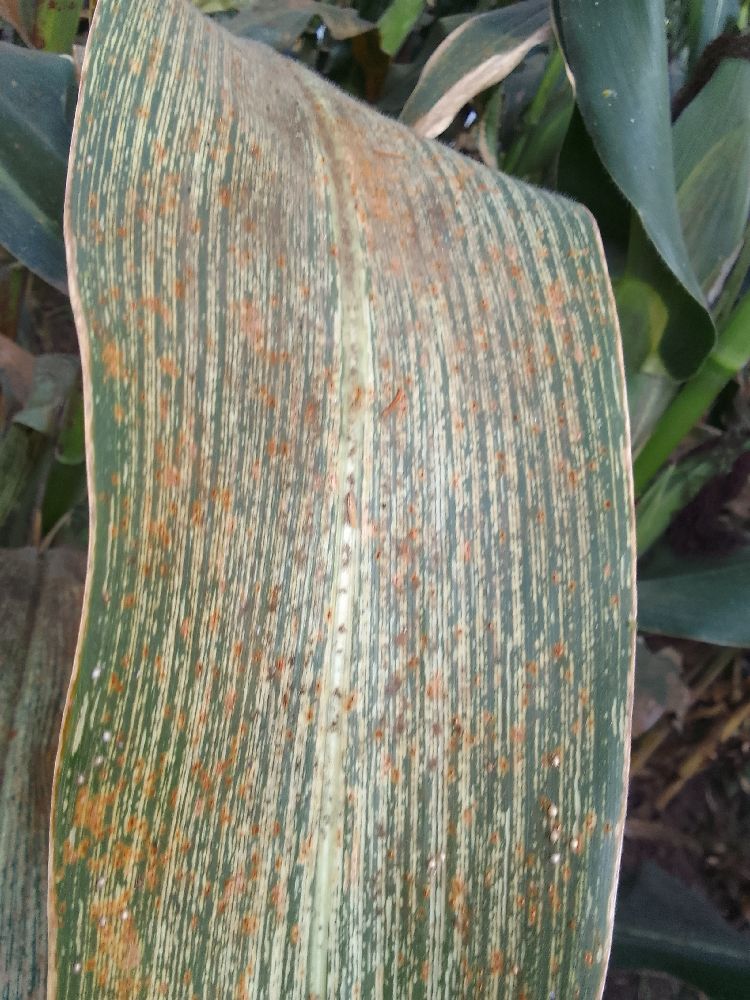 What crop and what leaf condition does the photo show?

maize, maize streak virus
